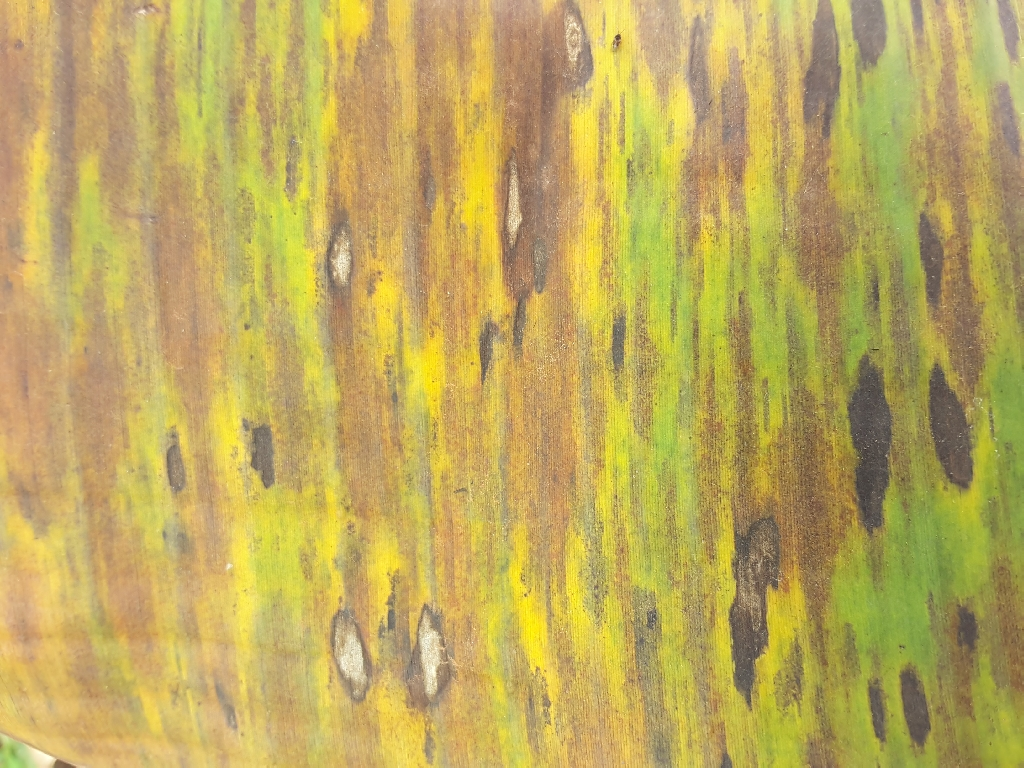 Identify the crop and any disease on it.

banana, black sigatoka
